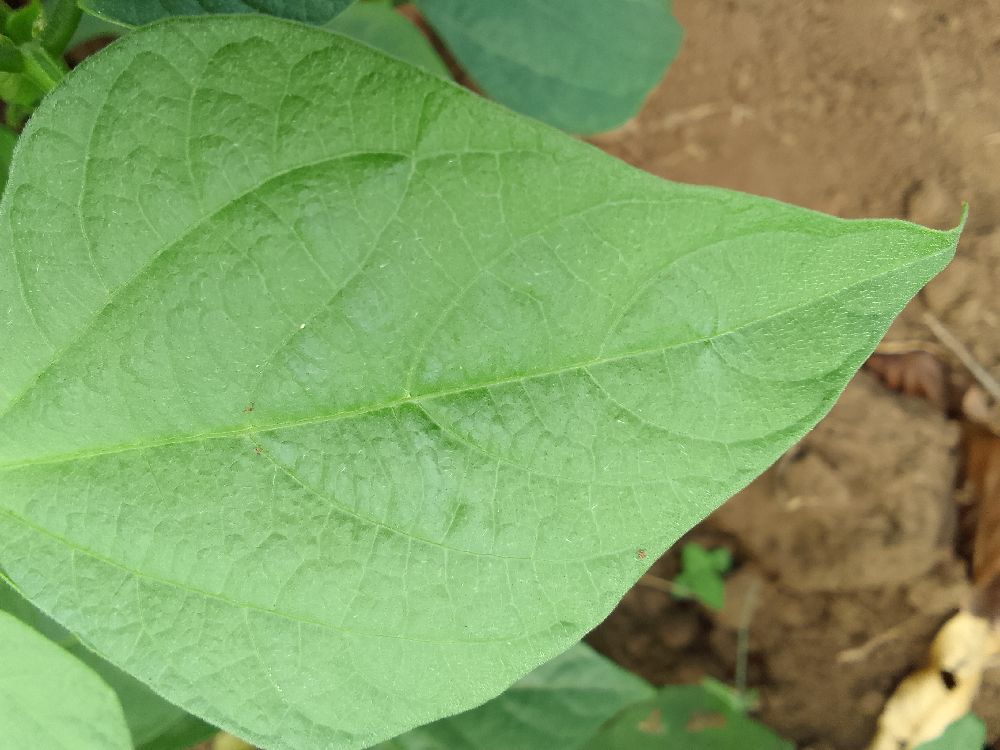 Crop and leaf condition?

common bean, healthy
